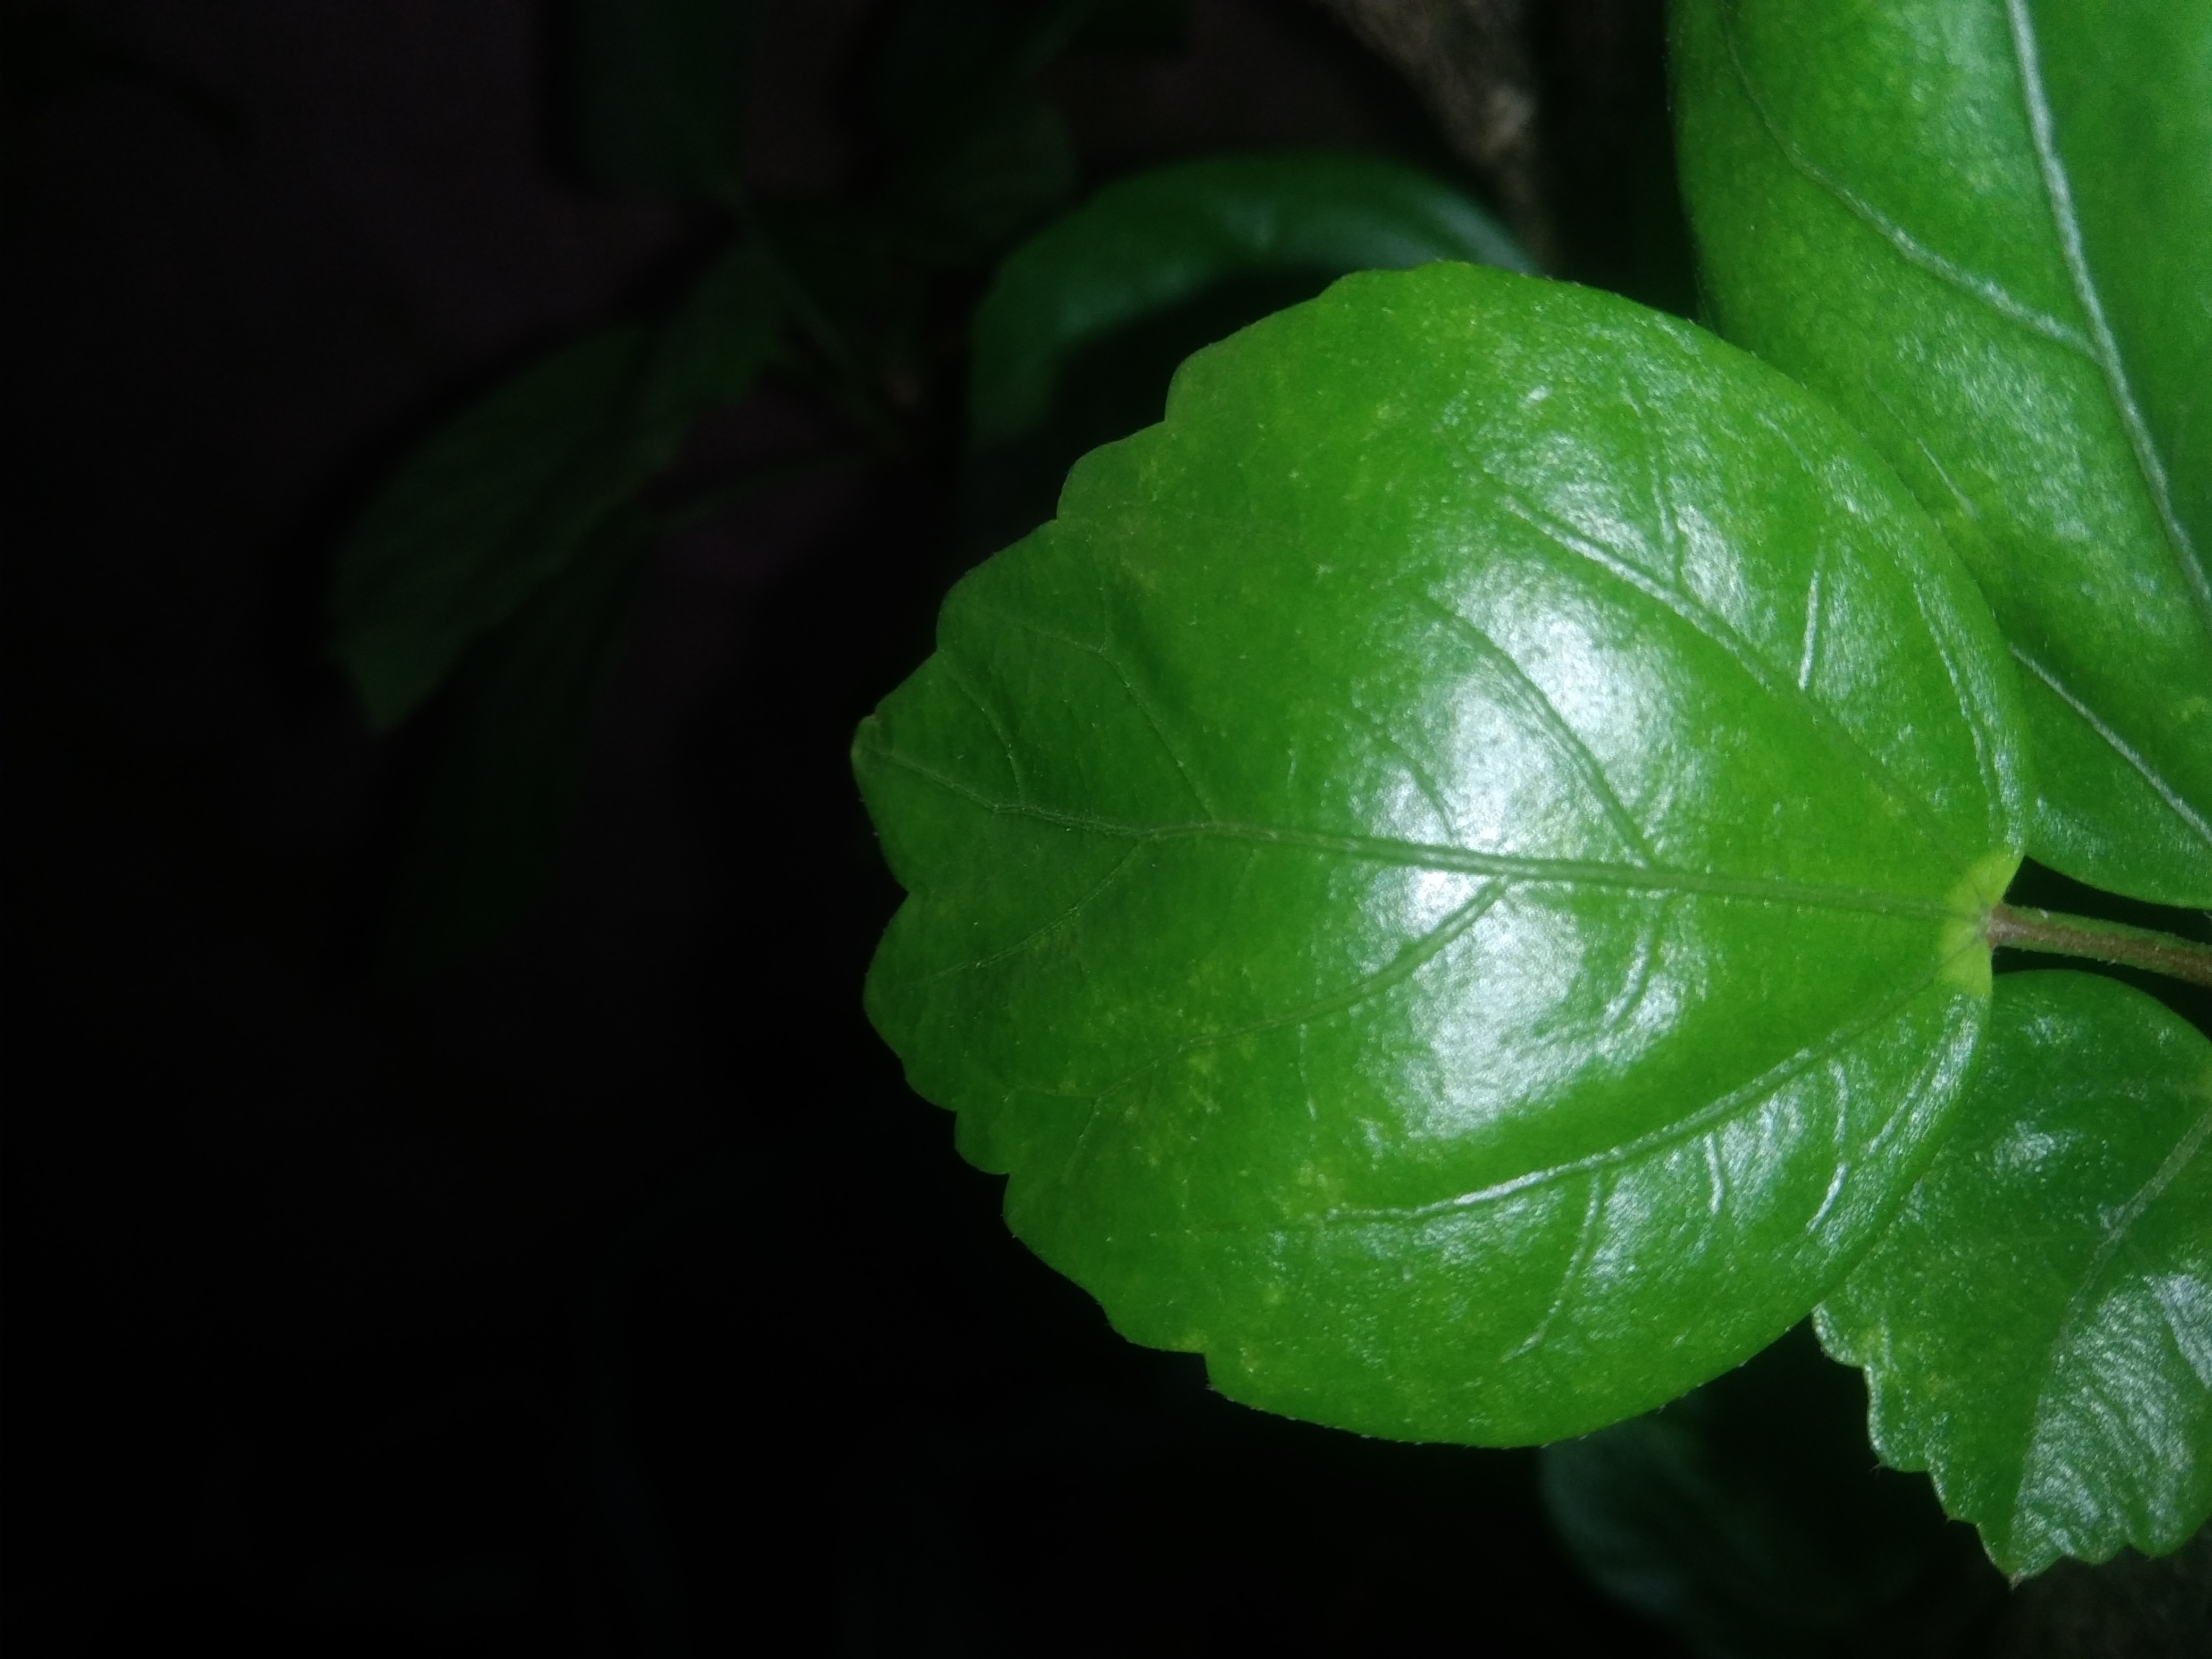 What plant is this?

hibiscus
